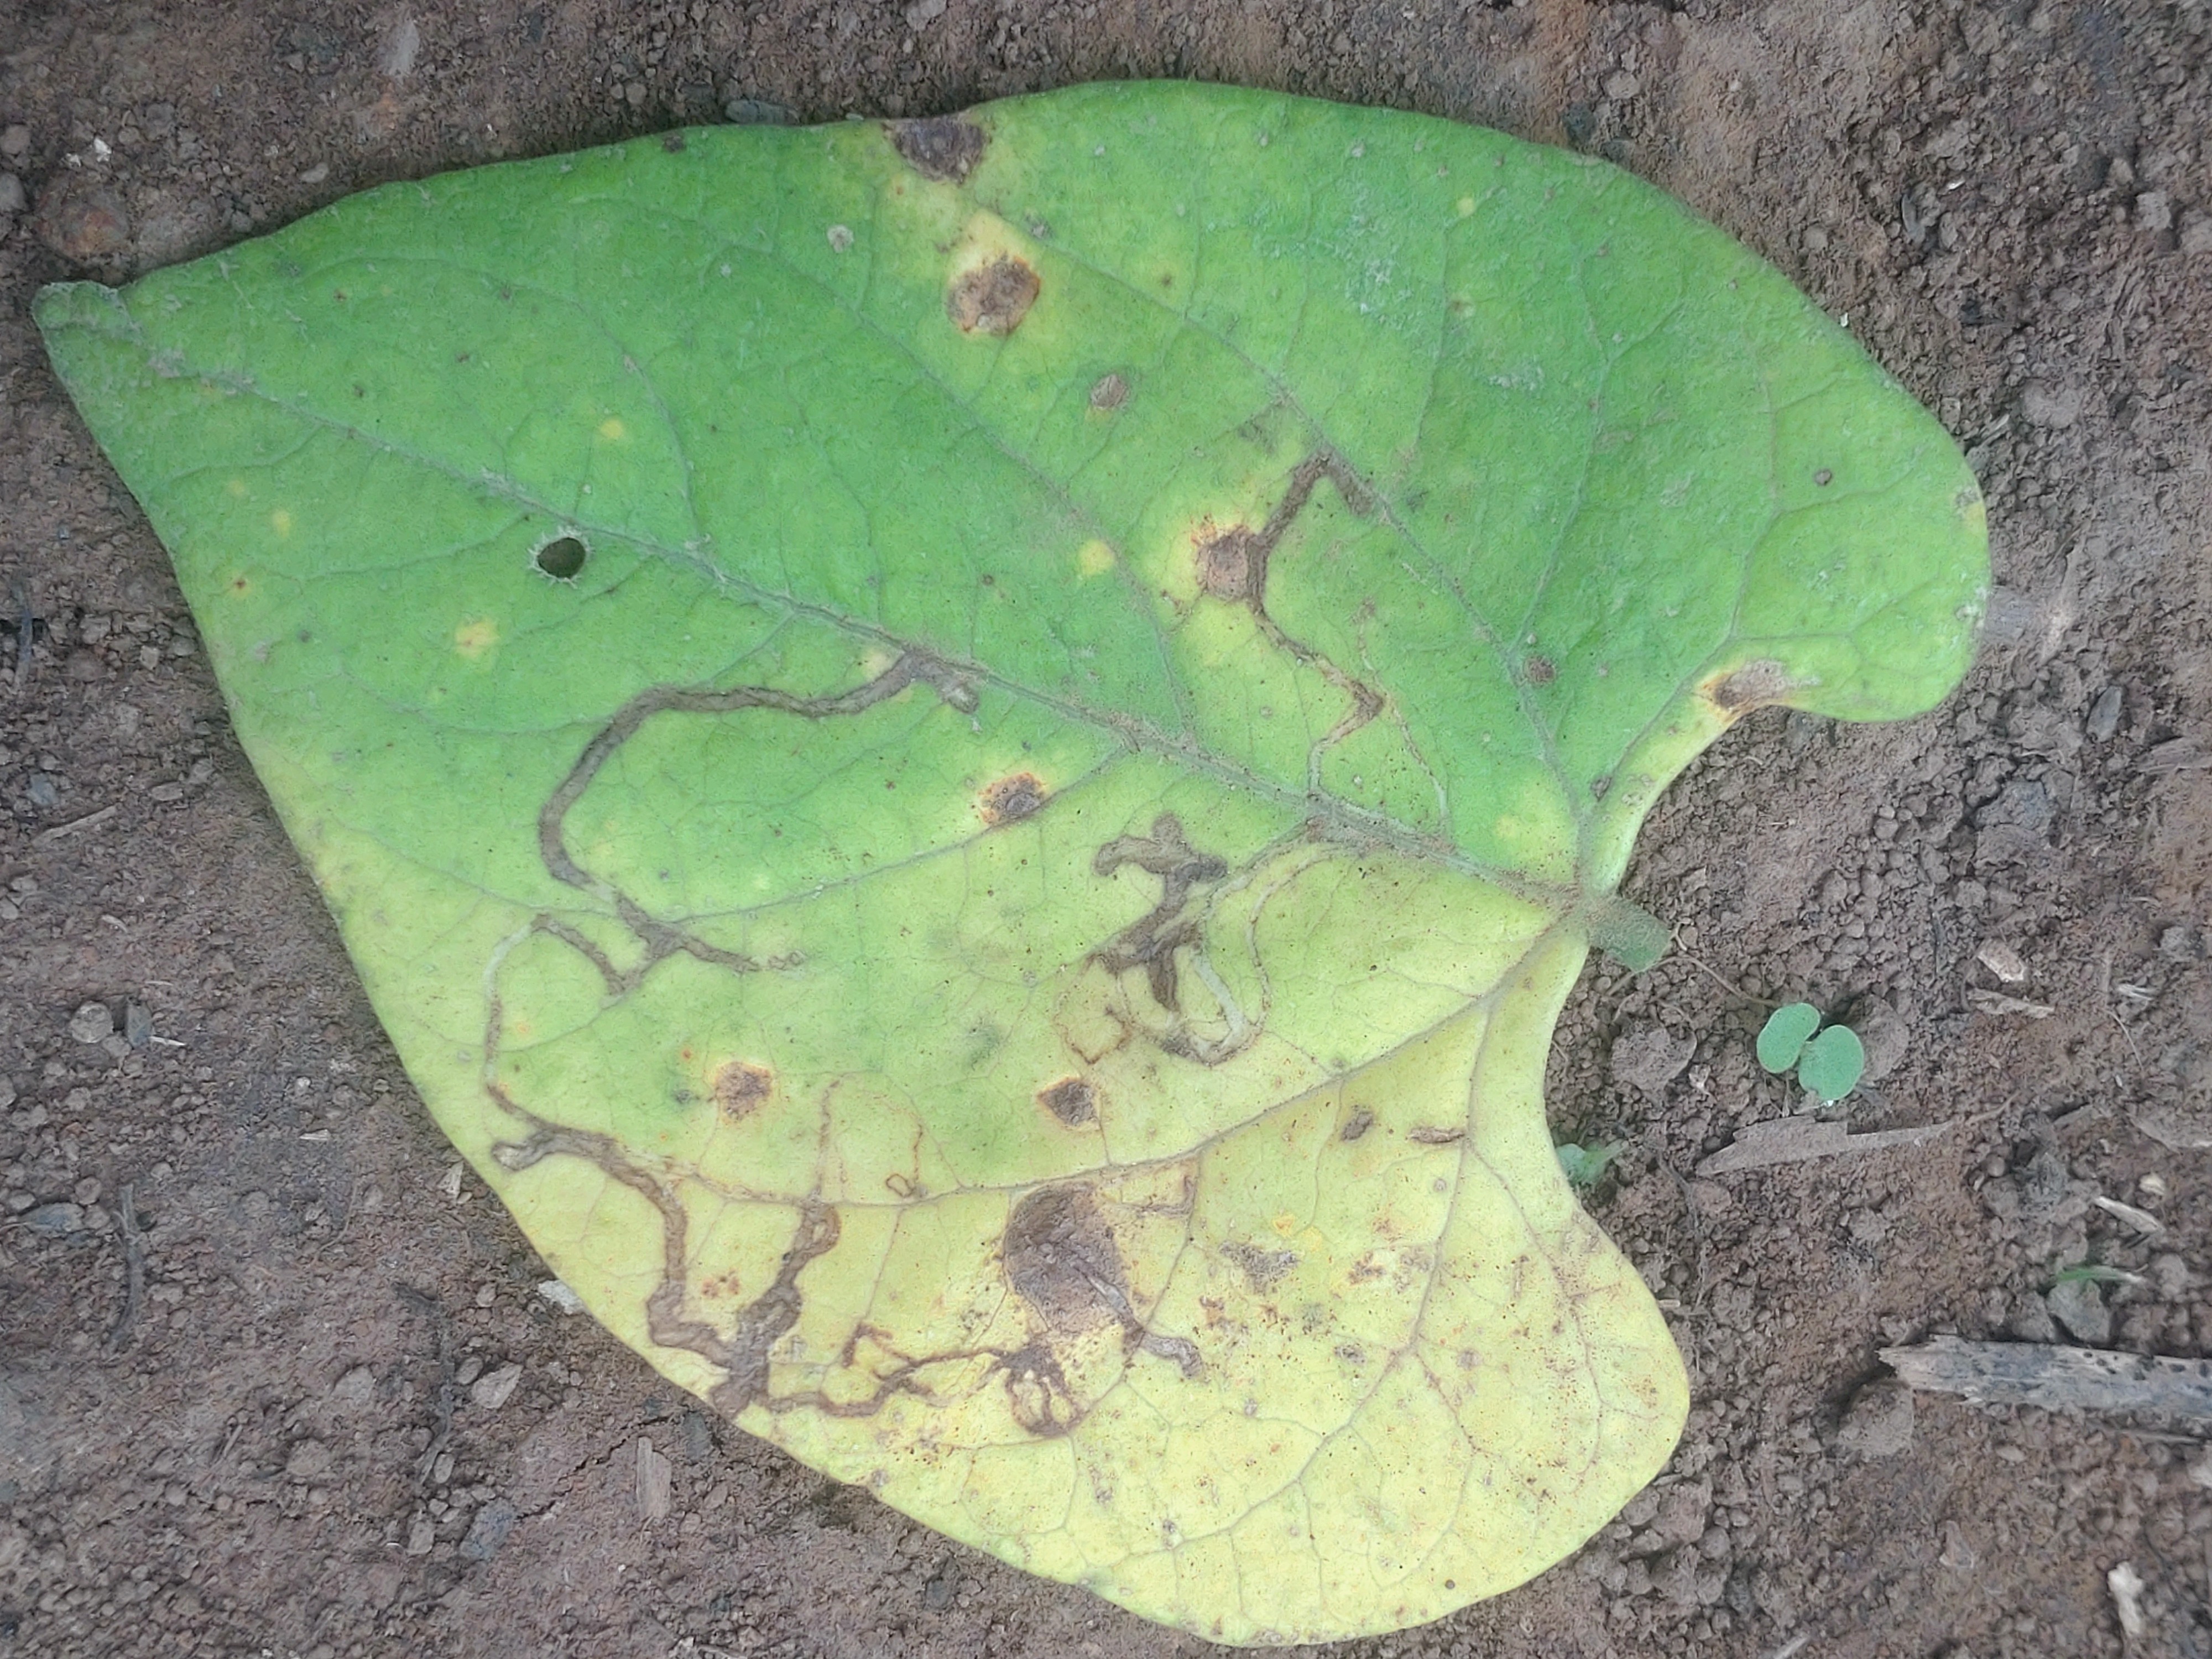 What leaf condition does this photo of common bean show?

anthracnose
